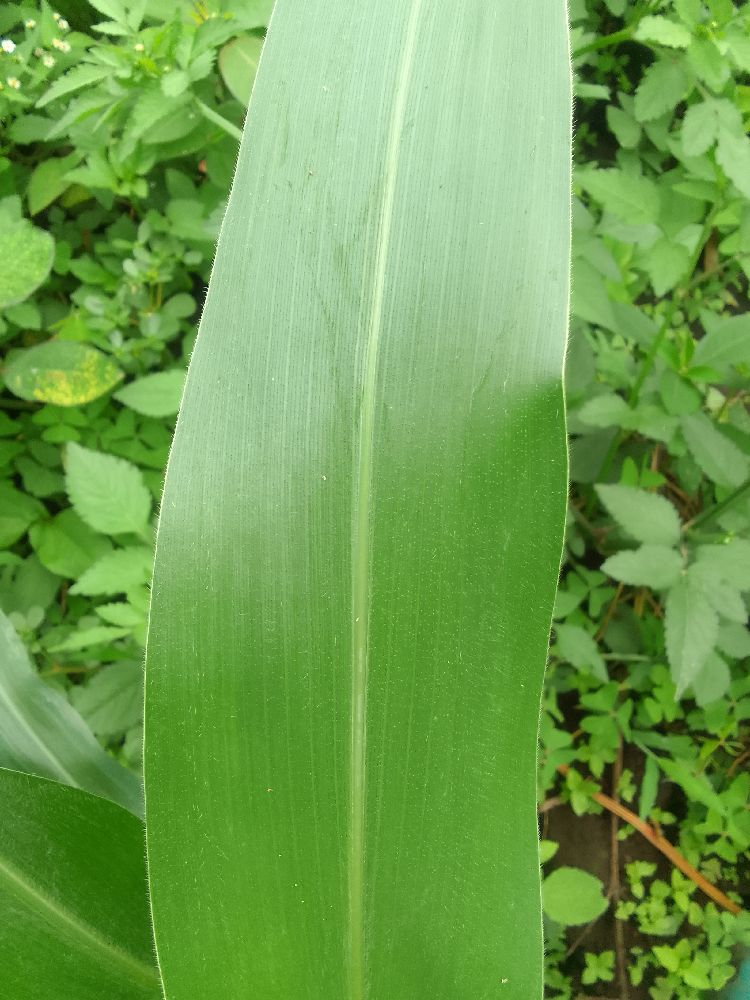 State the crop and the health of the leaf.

maize, healthy
